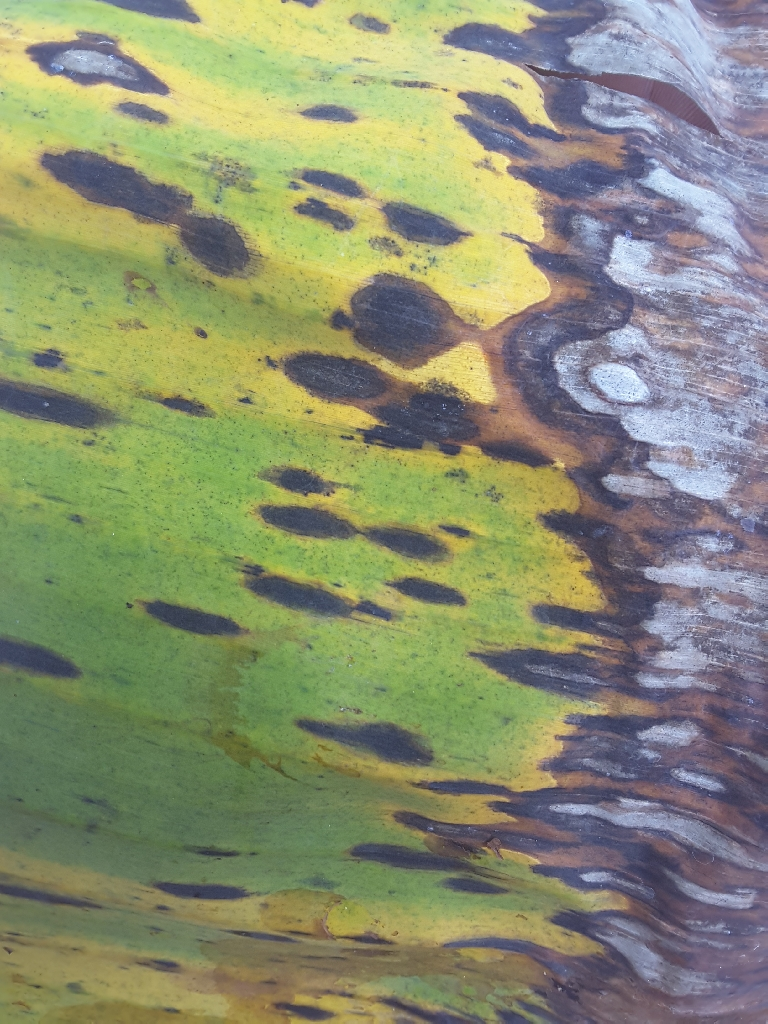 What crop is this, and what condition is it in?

banana, black sigatoka
